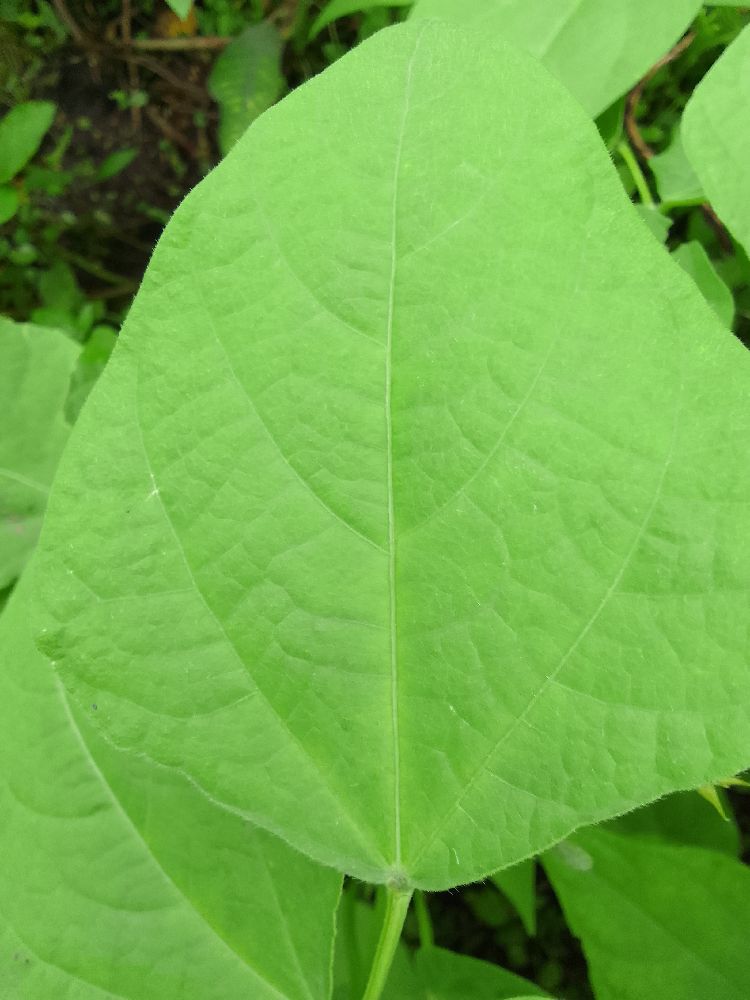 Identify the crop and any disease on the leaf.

common bean, healthy
